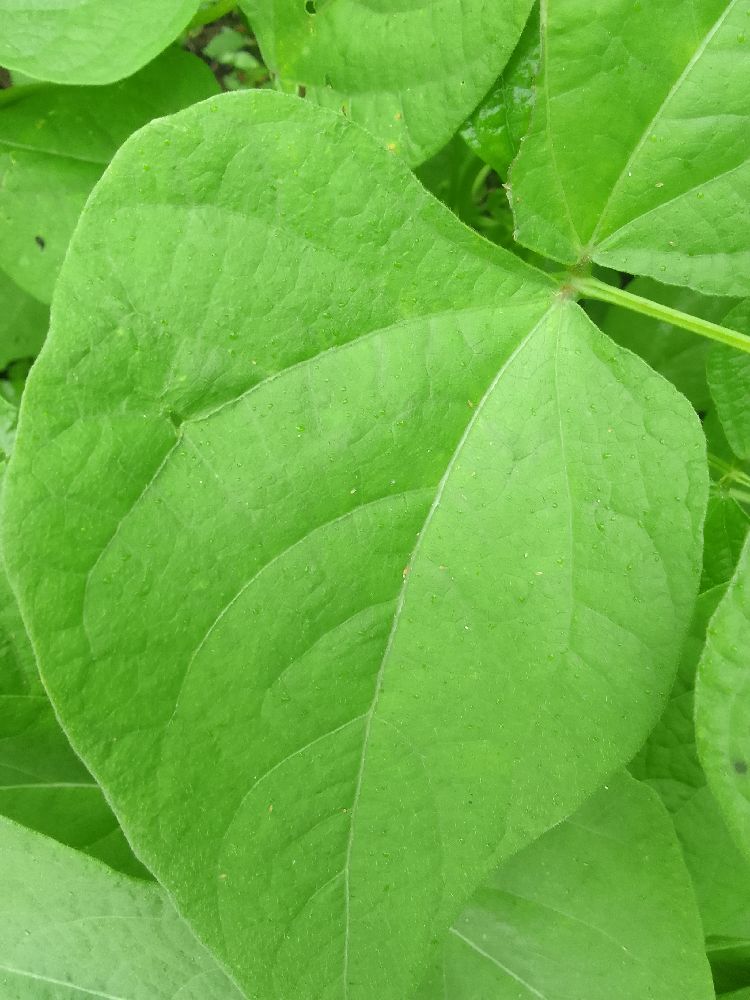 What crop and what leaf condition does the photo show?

common bean, healthy
